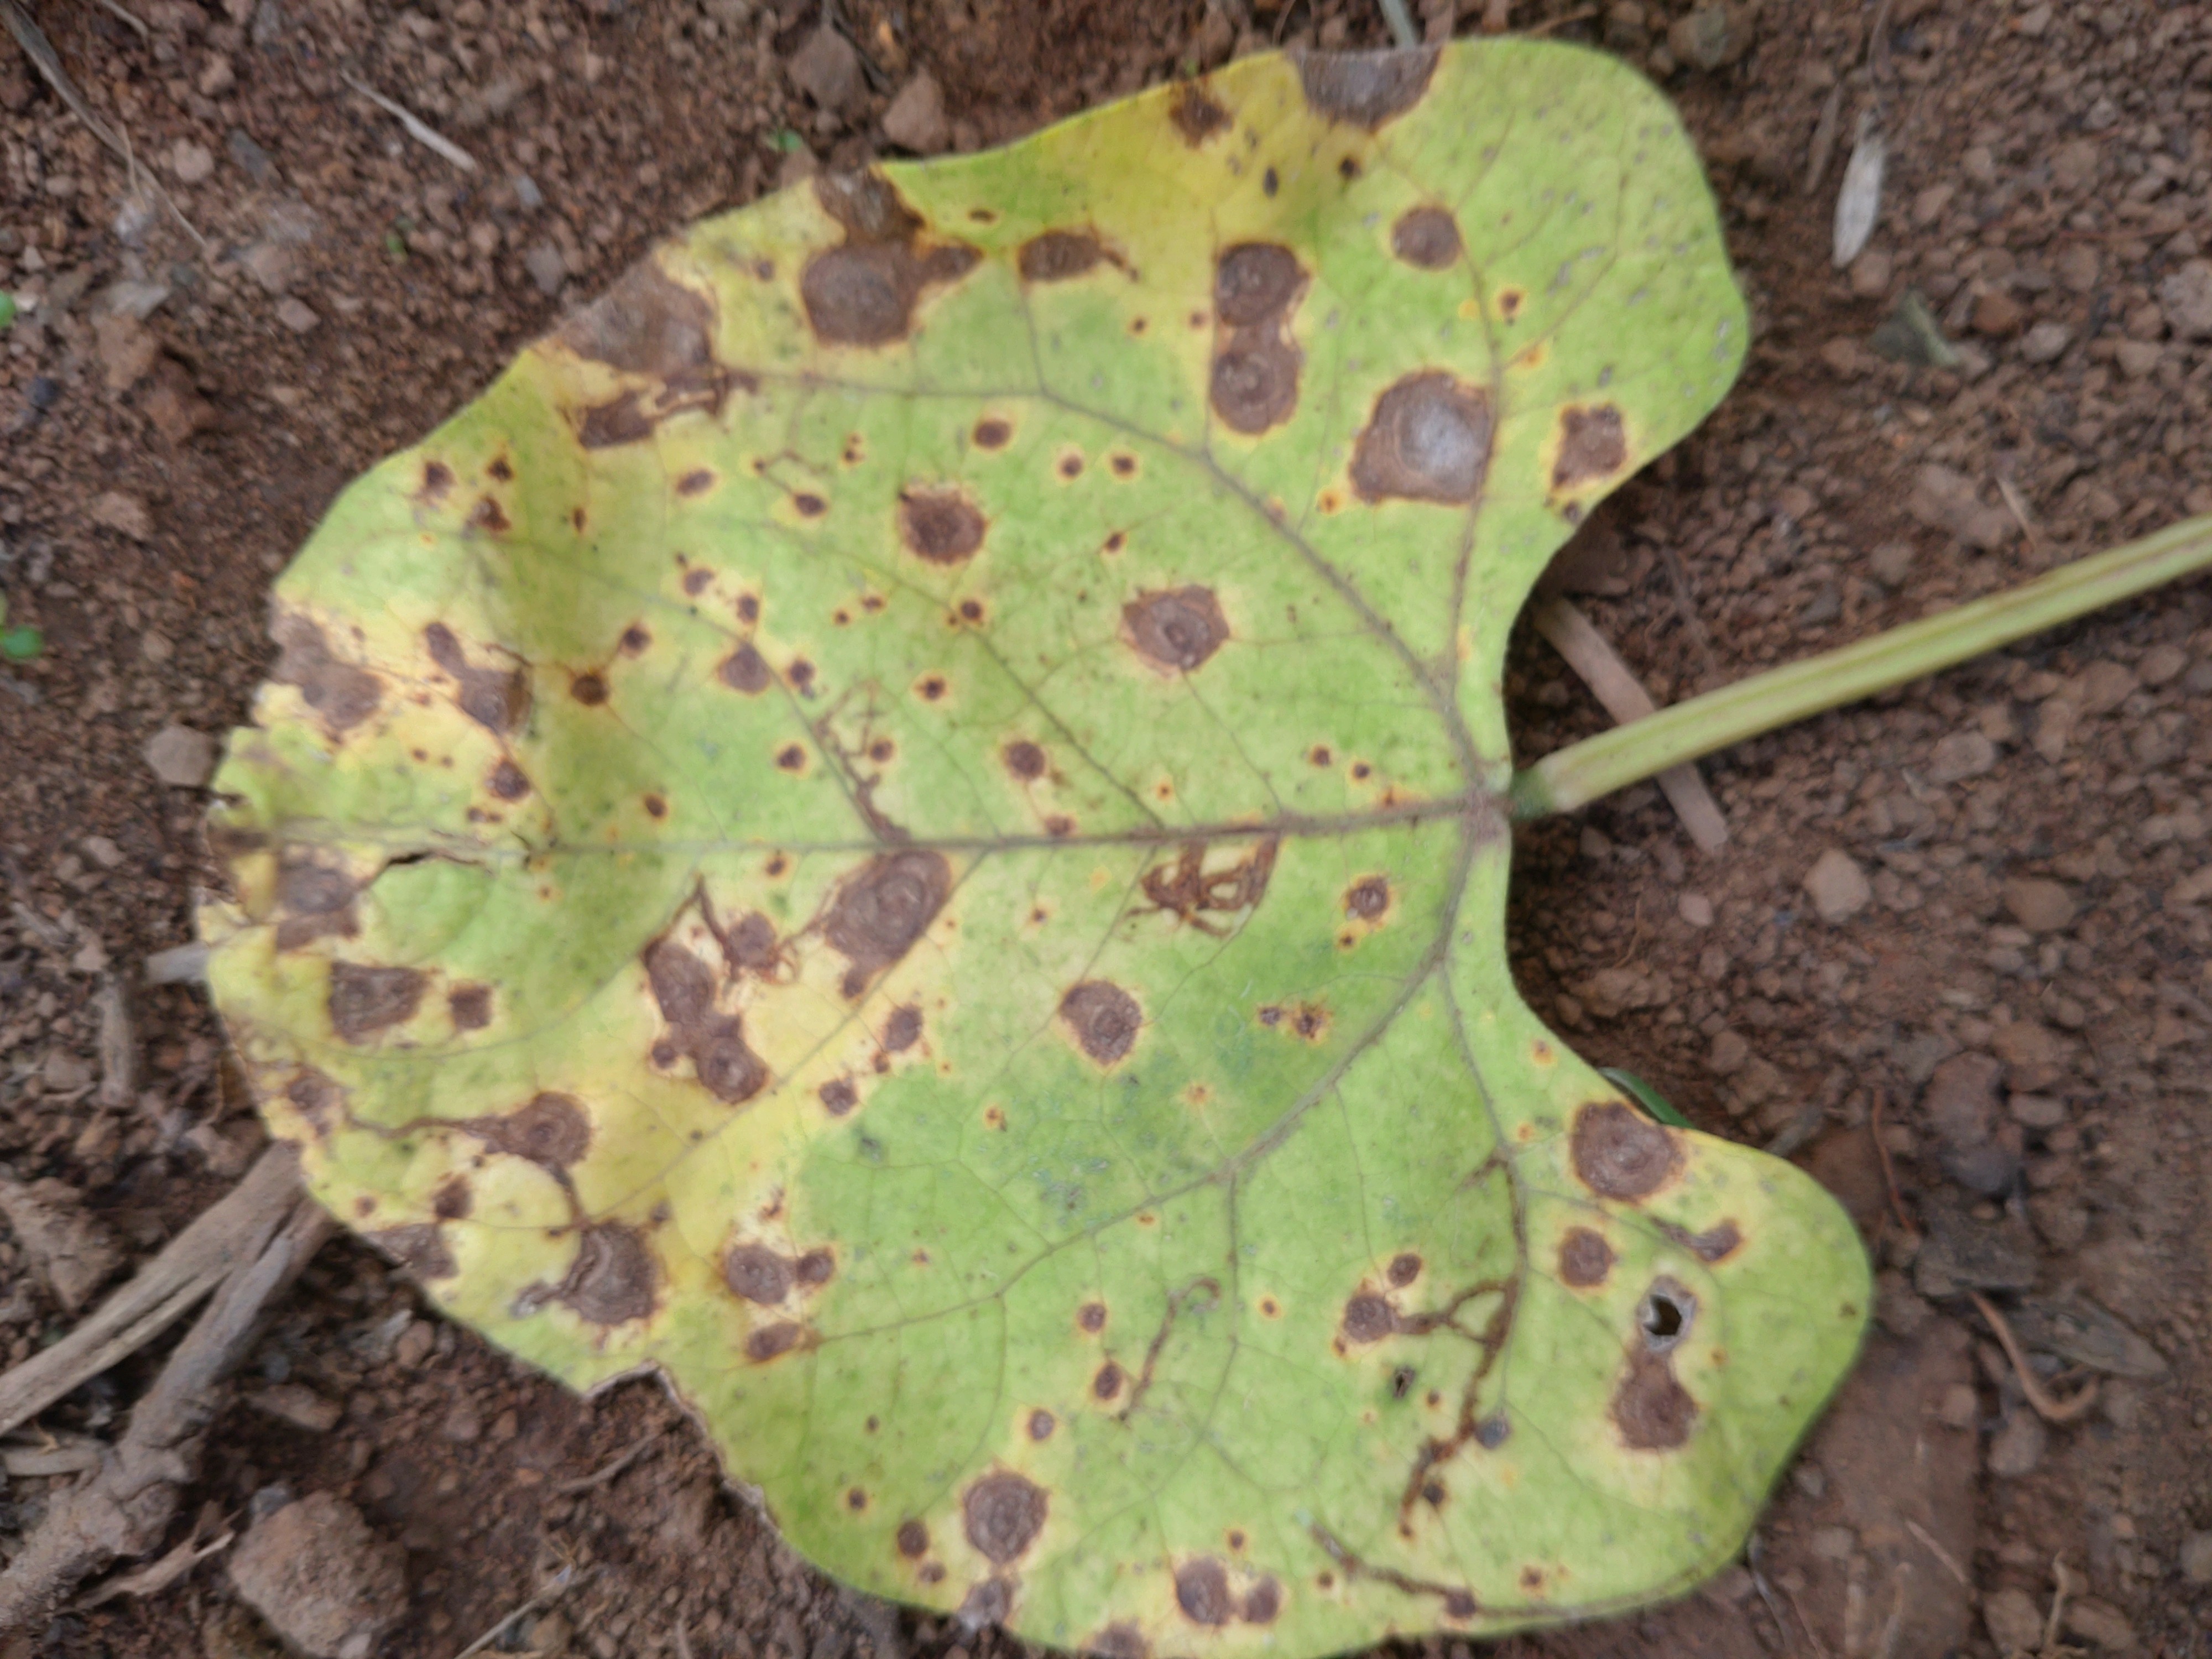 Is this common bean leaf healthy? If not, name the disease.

rust
